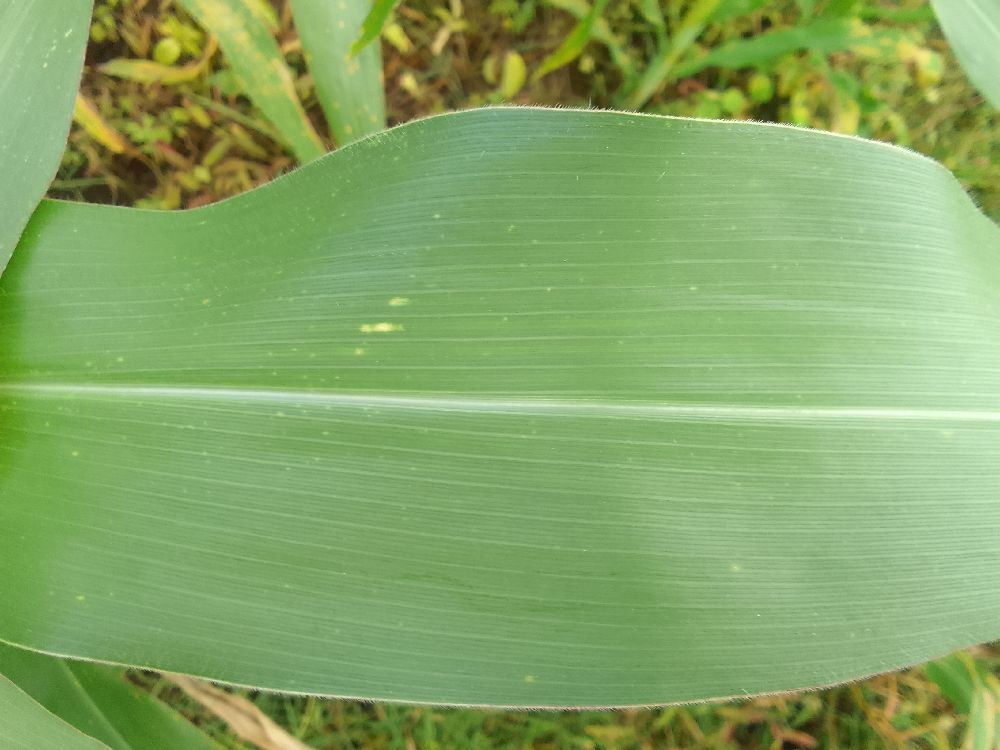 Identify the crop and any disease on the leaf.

maize, healthy
